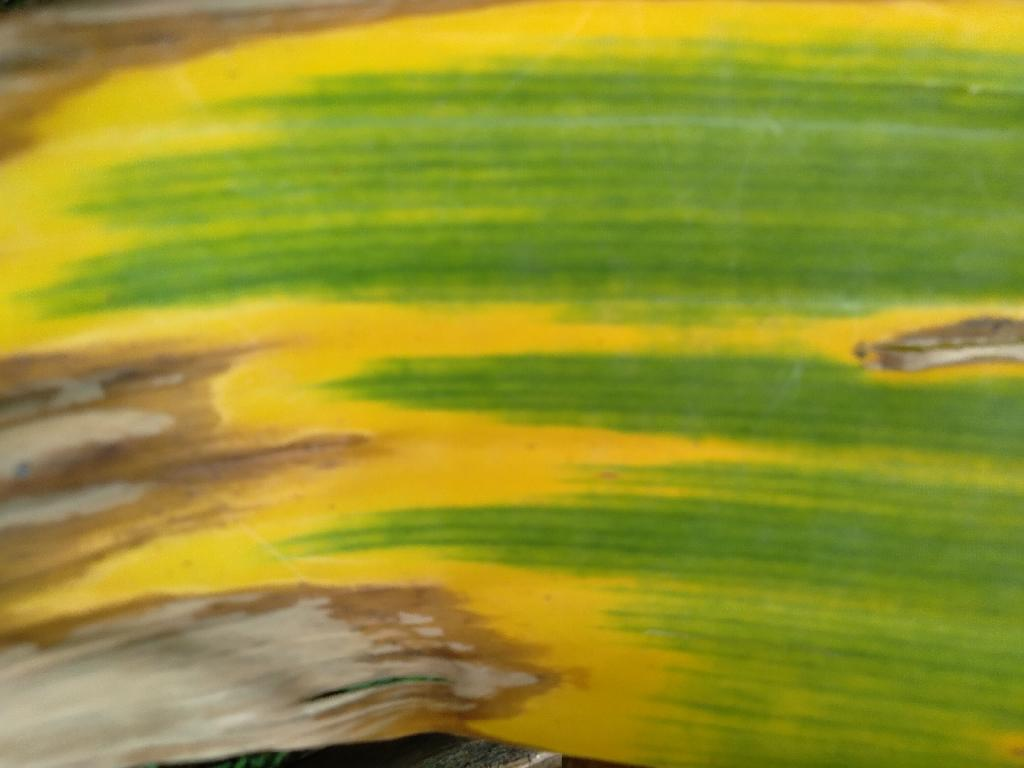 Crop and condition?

banana, fusarium wilt race 1
